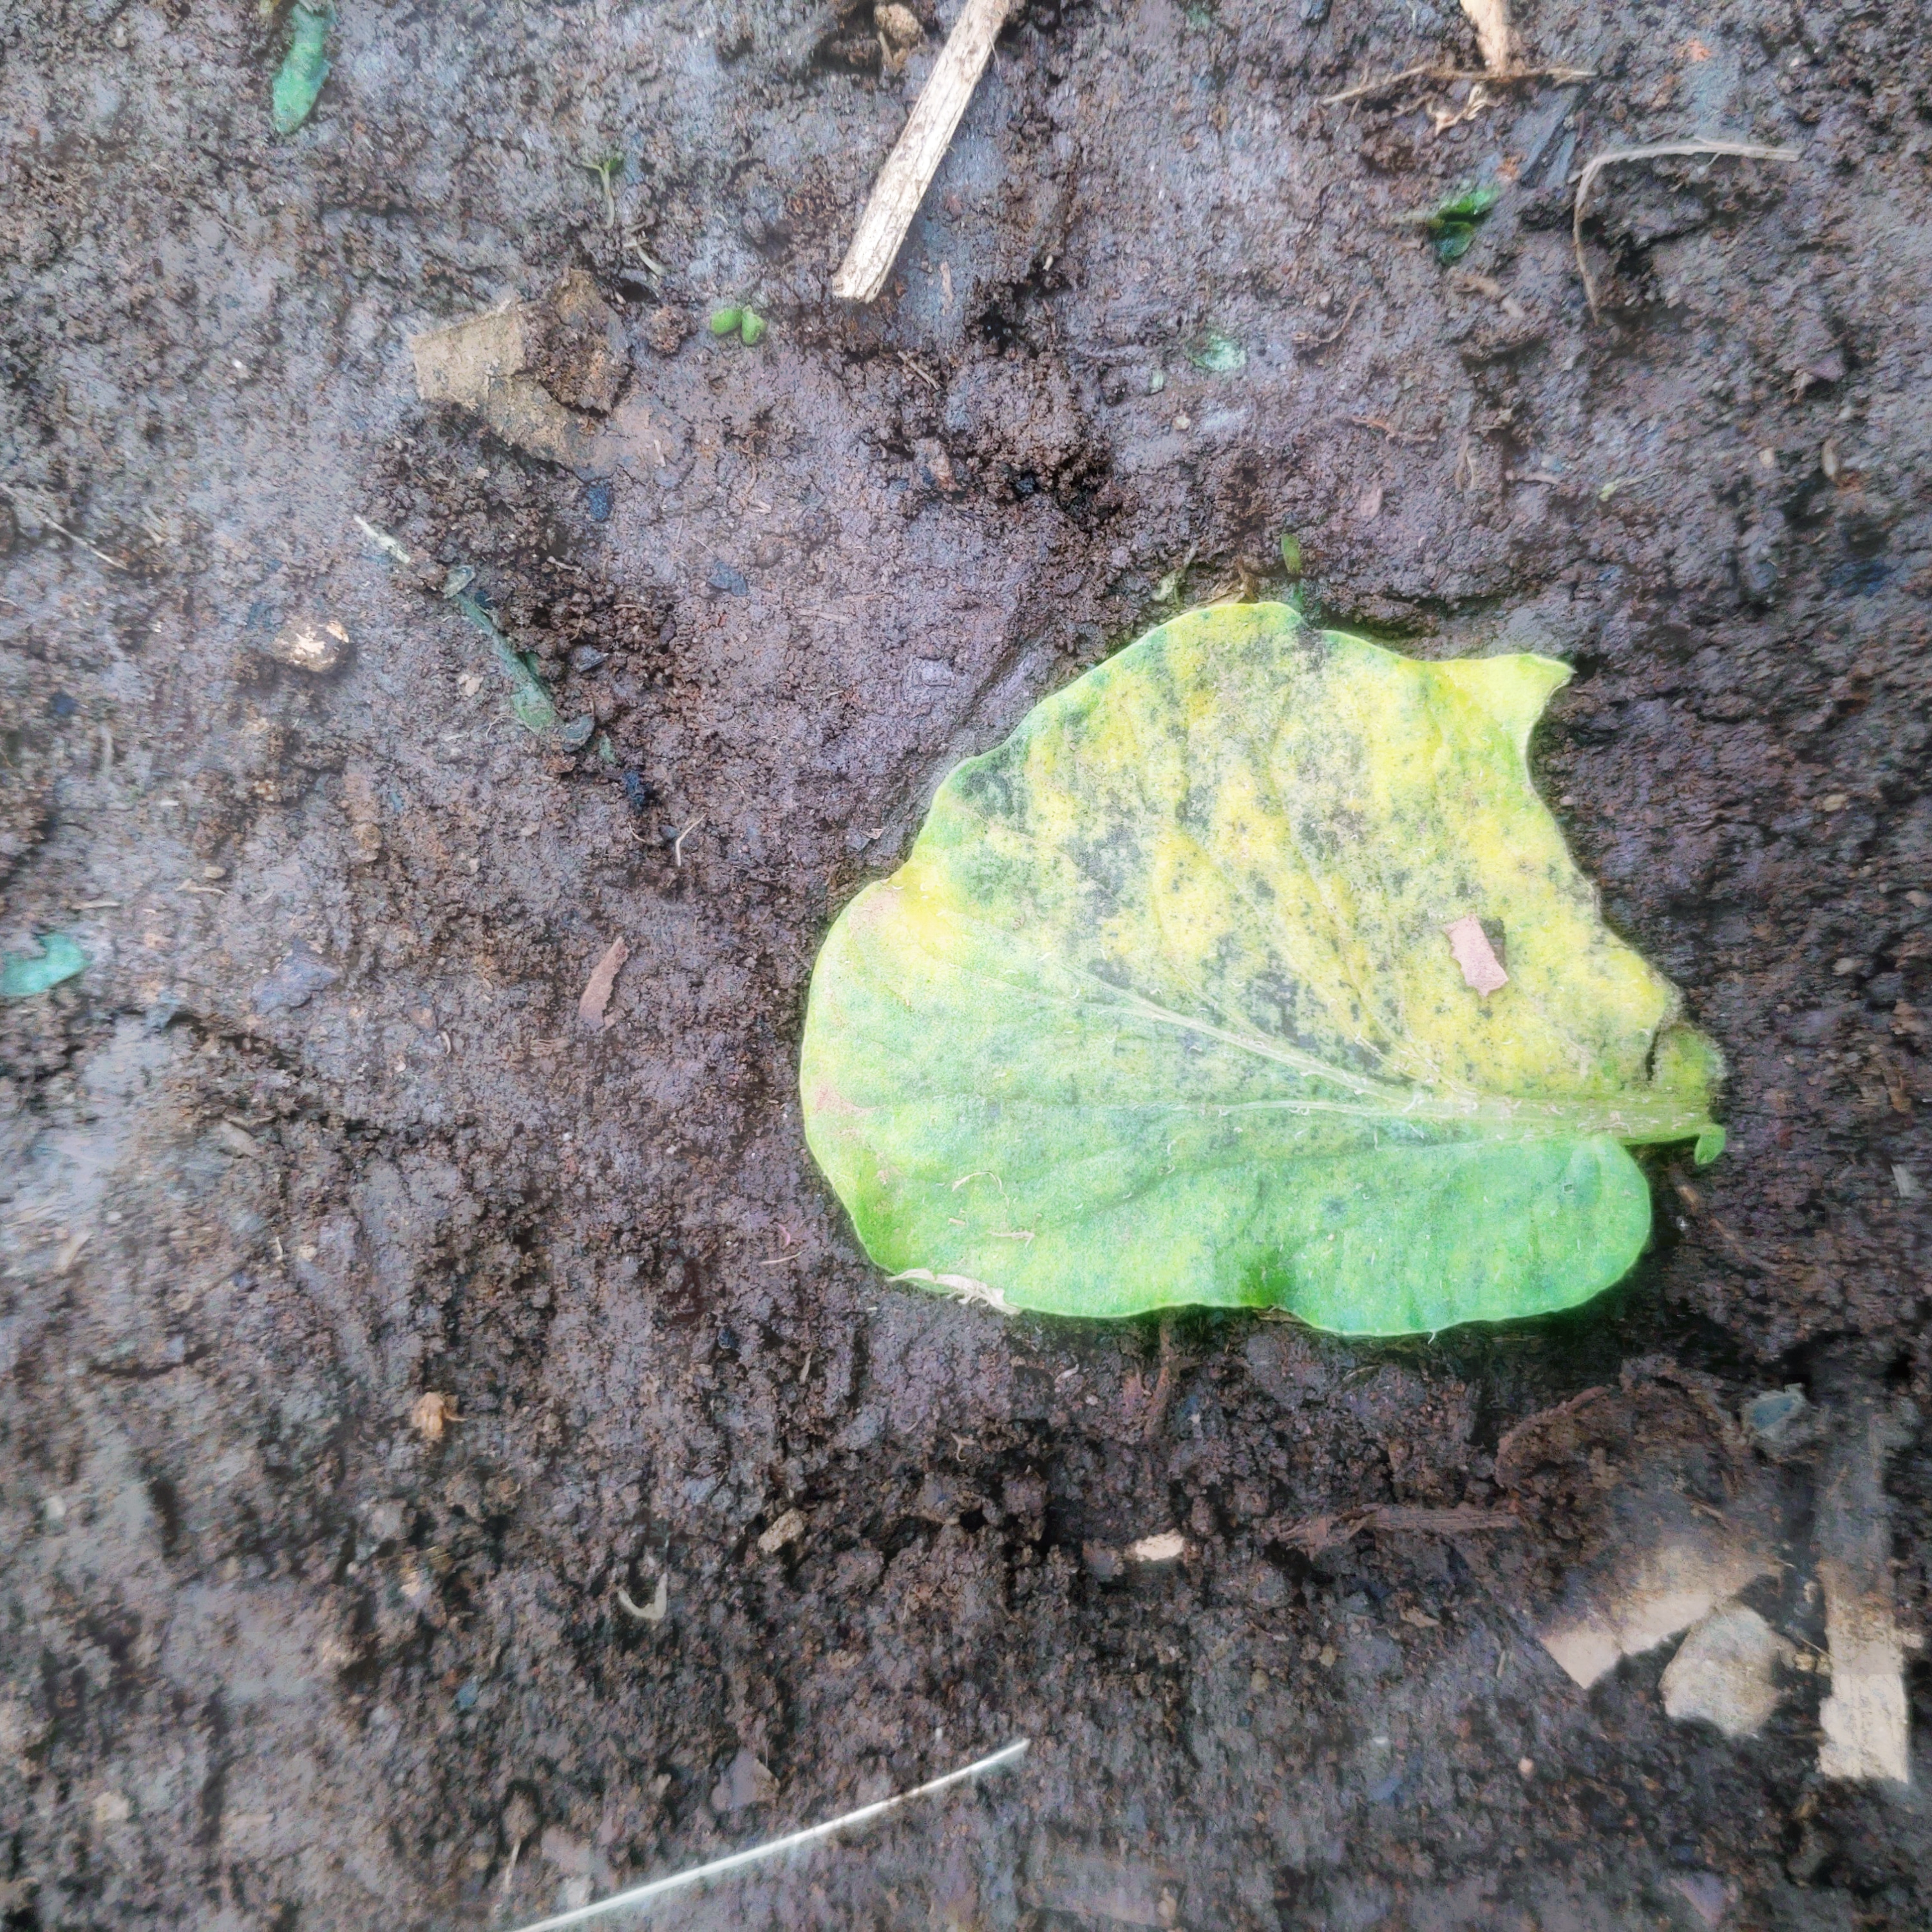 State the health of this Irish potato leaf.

late blight
